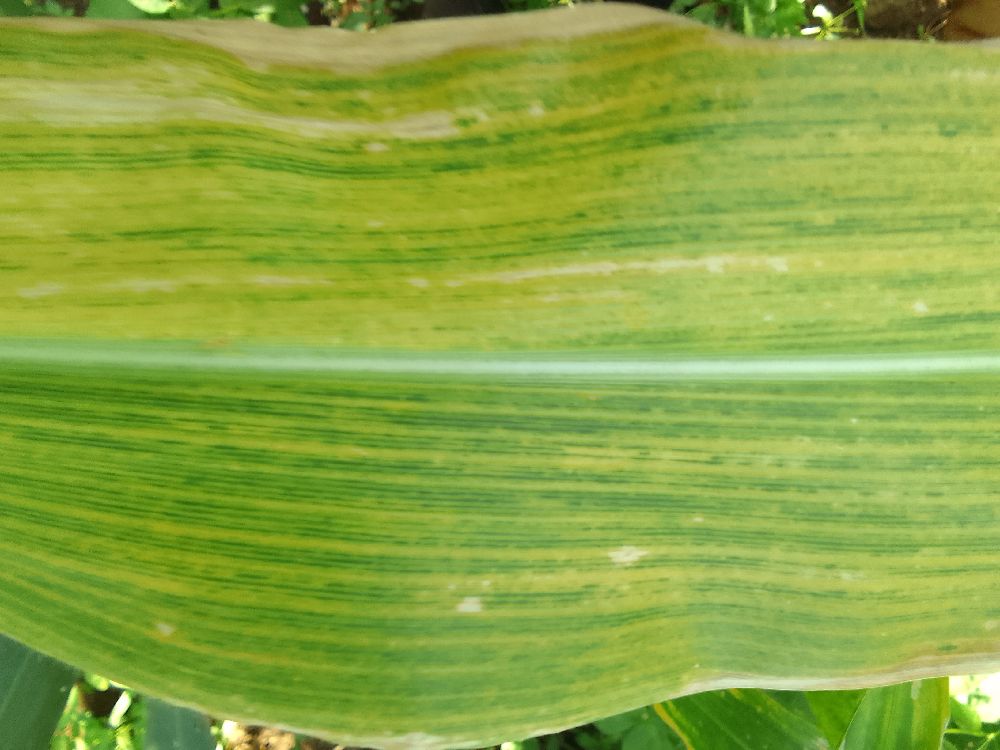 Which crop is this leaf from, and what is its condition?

maize, maize lethal necrosis
